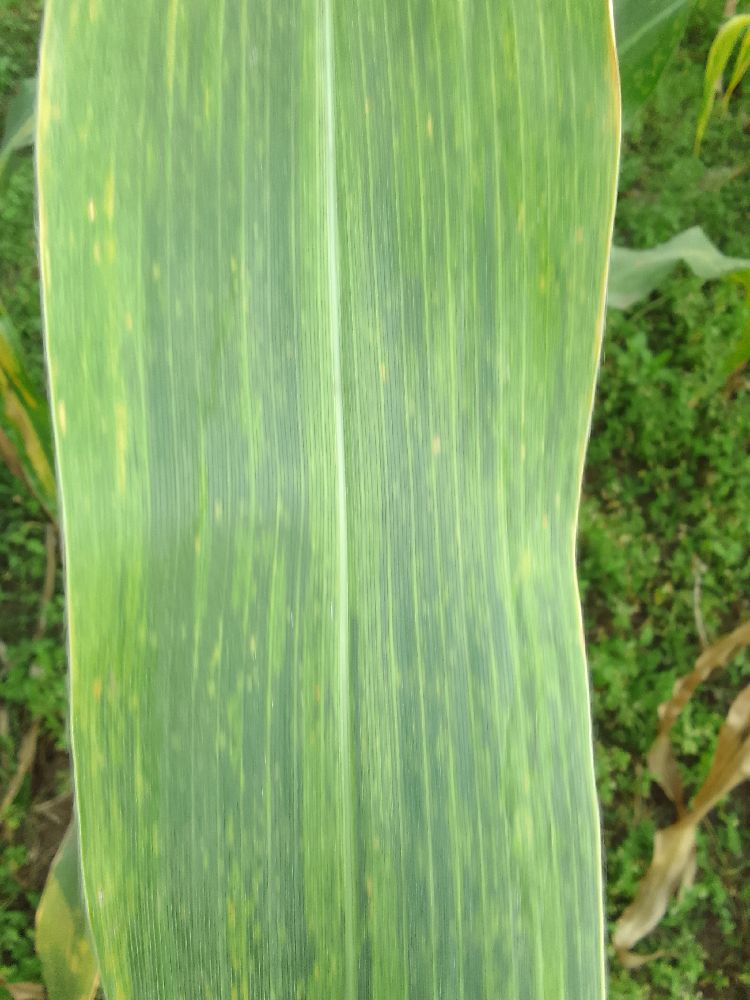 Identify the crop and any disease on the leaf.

maize, maize lethal necrosis
